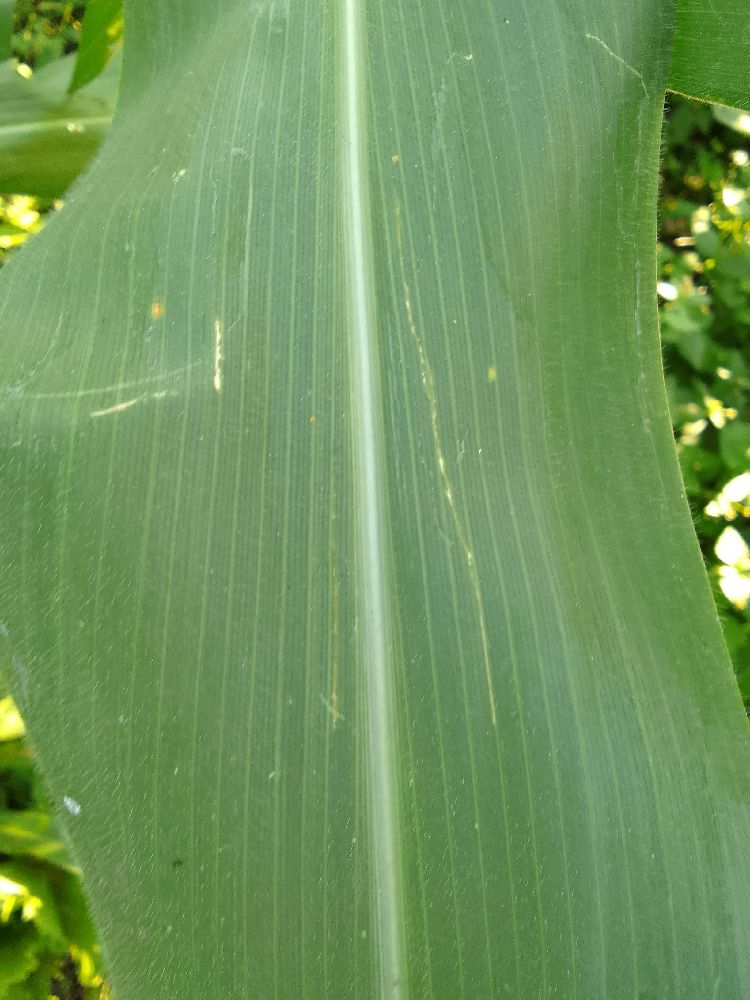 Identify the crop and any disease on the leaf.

maize, healthy
